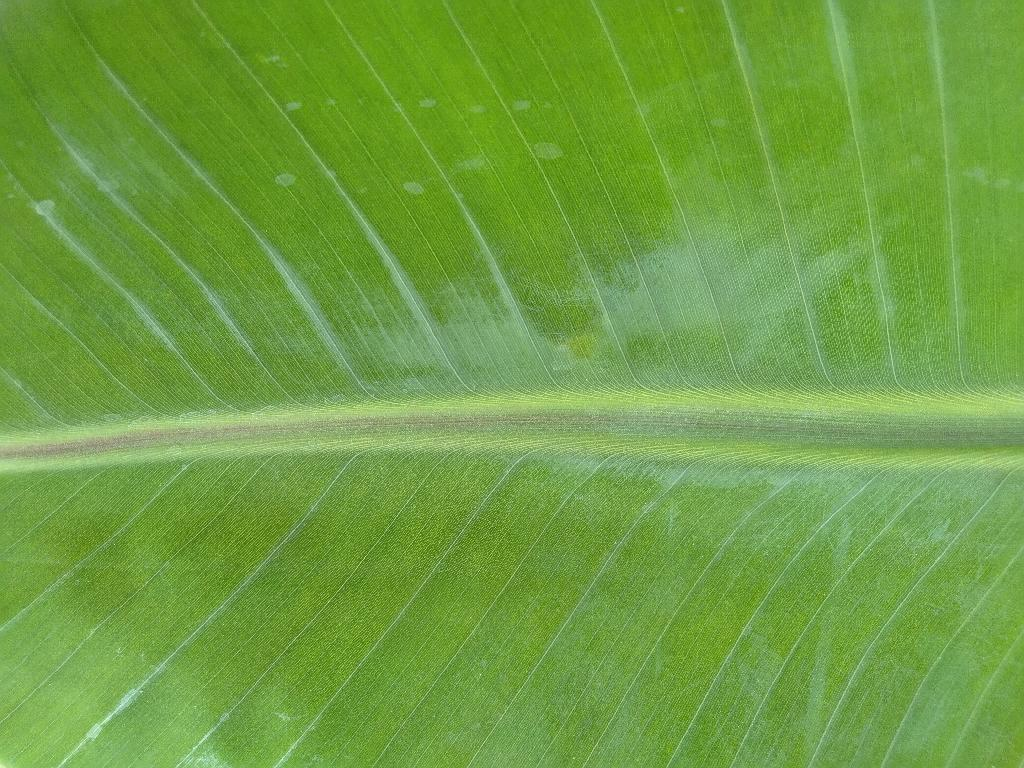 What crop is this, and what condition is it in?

banana, healthy
